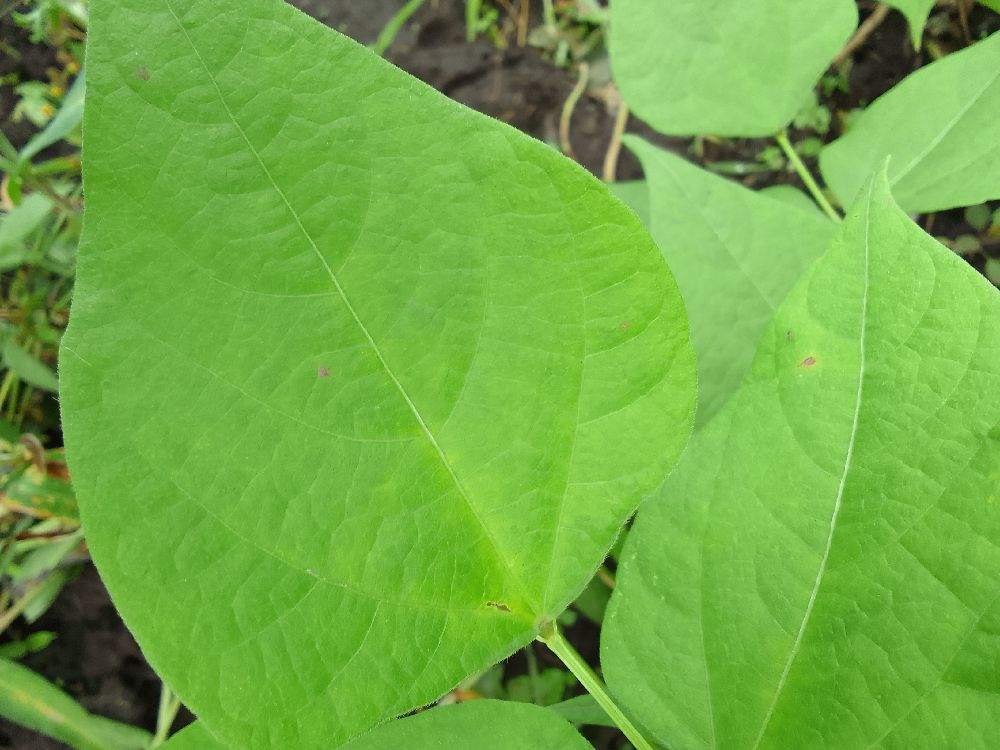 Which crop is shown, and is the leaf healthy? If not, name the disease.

common bean, healthy
